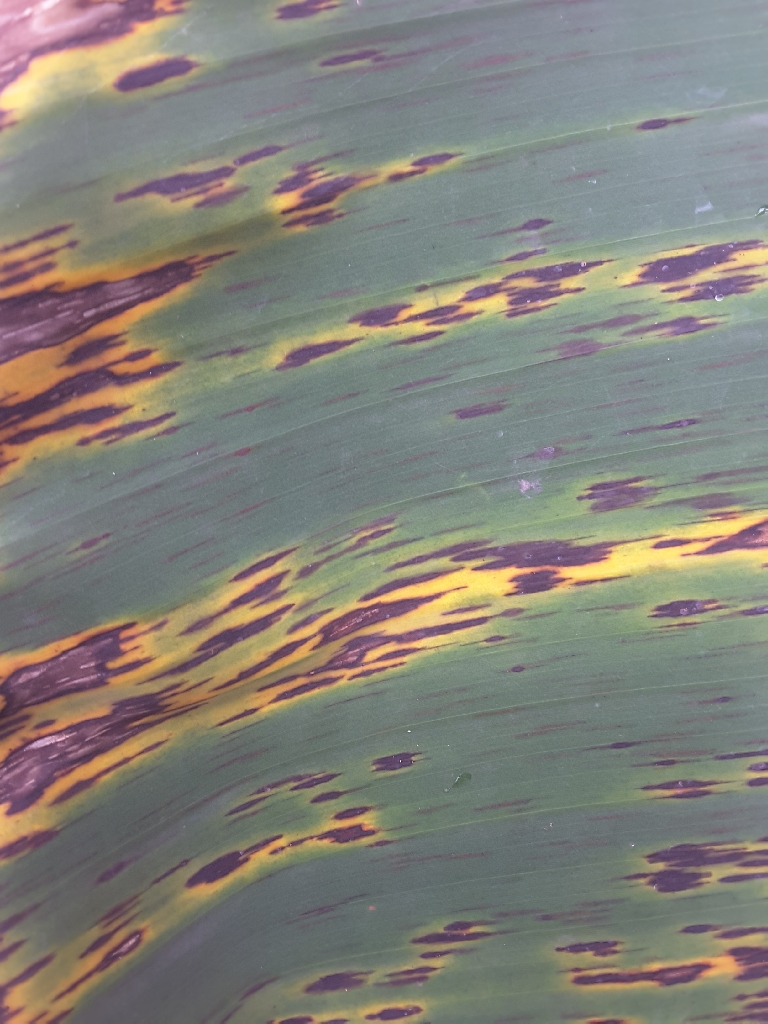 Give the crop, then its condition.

banana, black sigatoka
